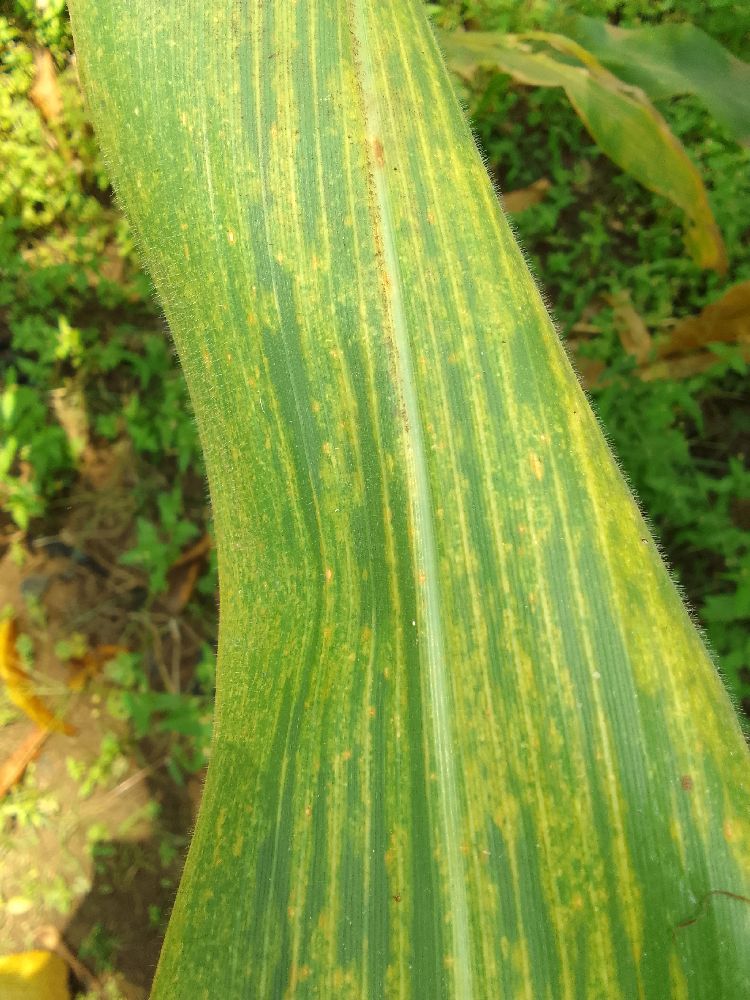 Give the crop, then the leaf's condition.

maize, maize lethal necrosis
